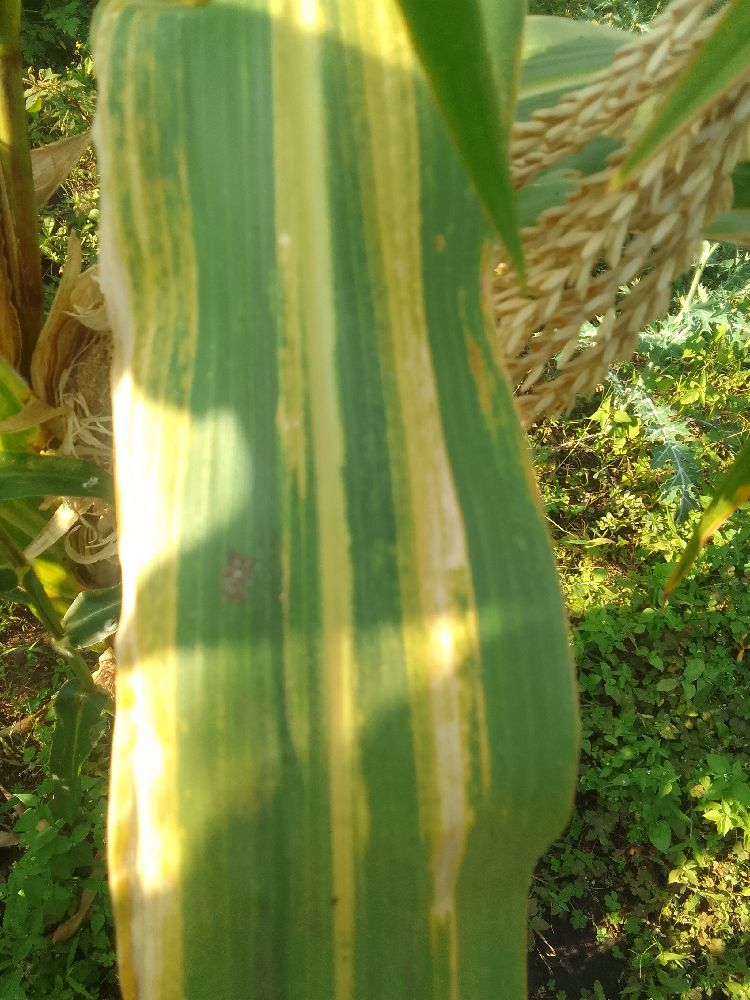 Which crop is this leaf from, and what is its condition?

maize, maize lethal necrosis
